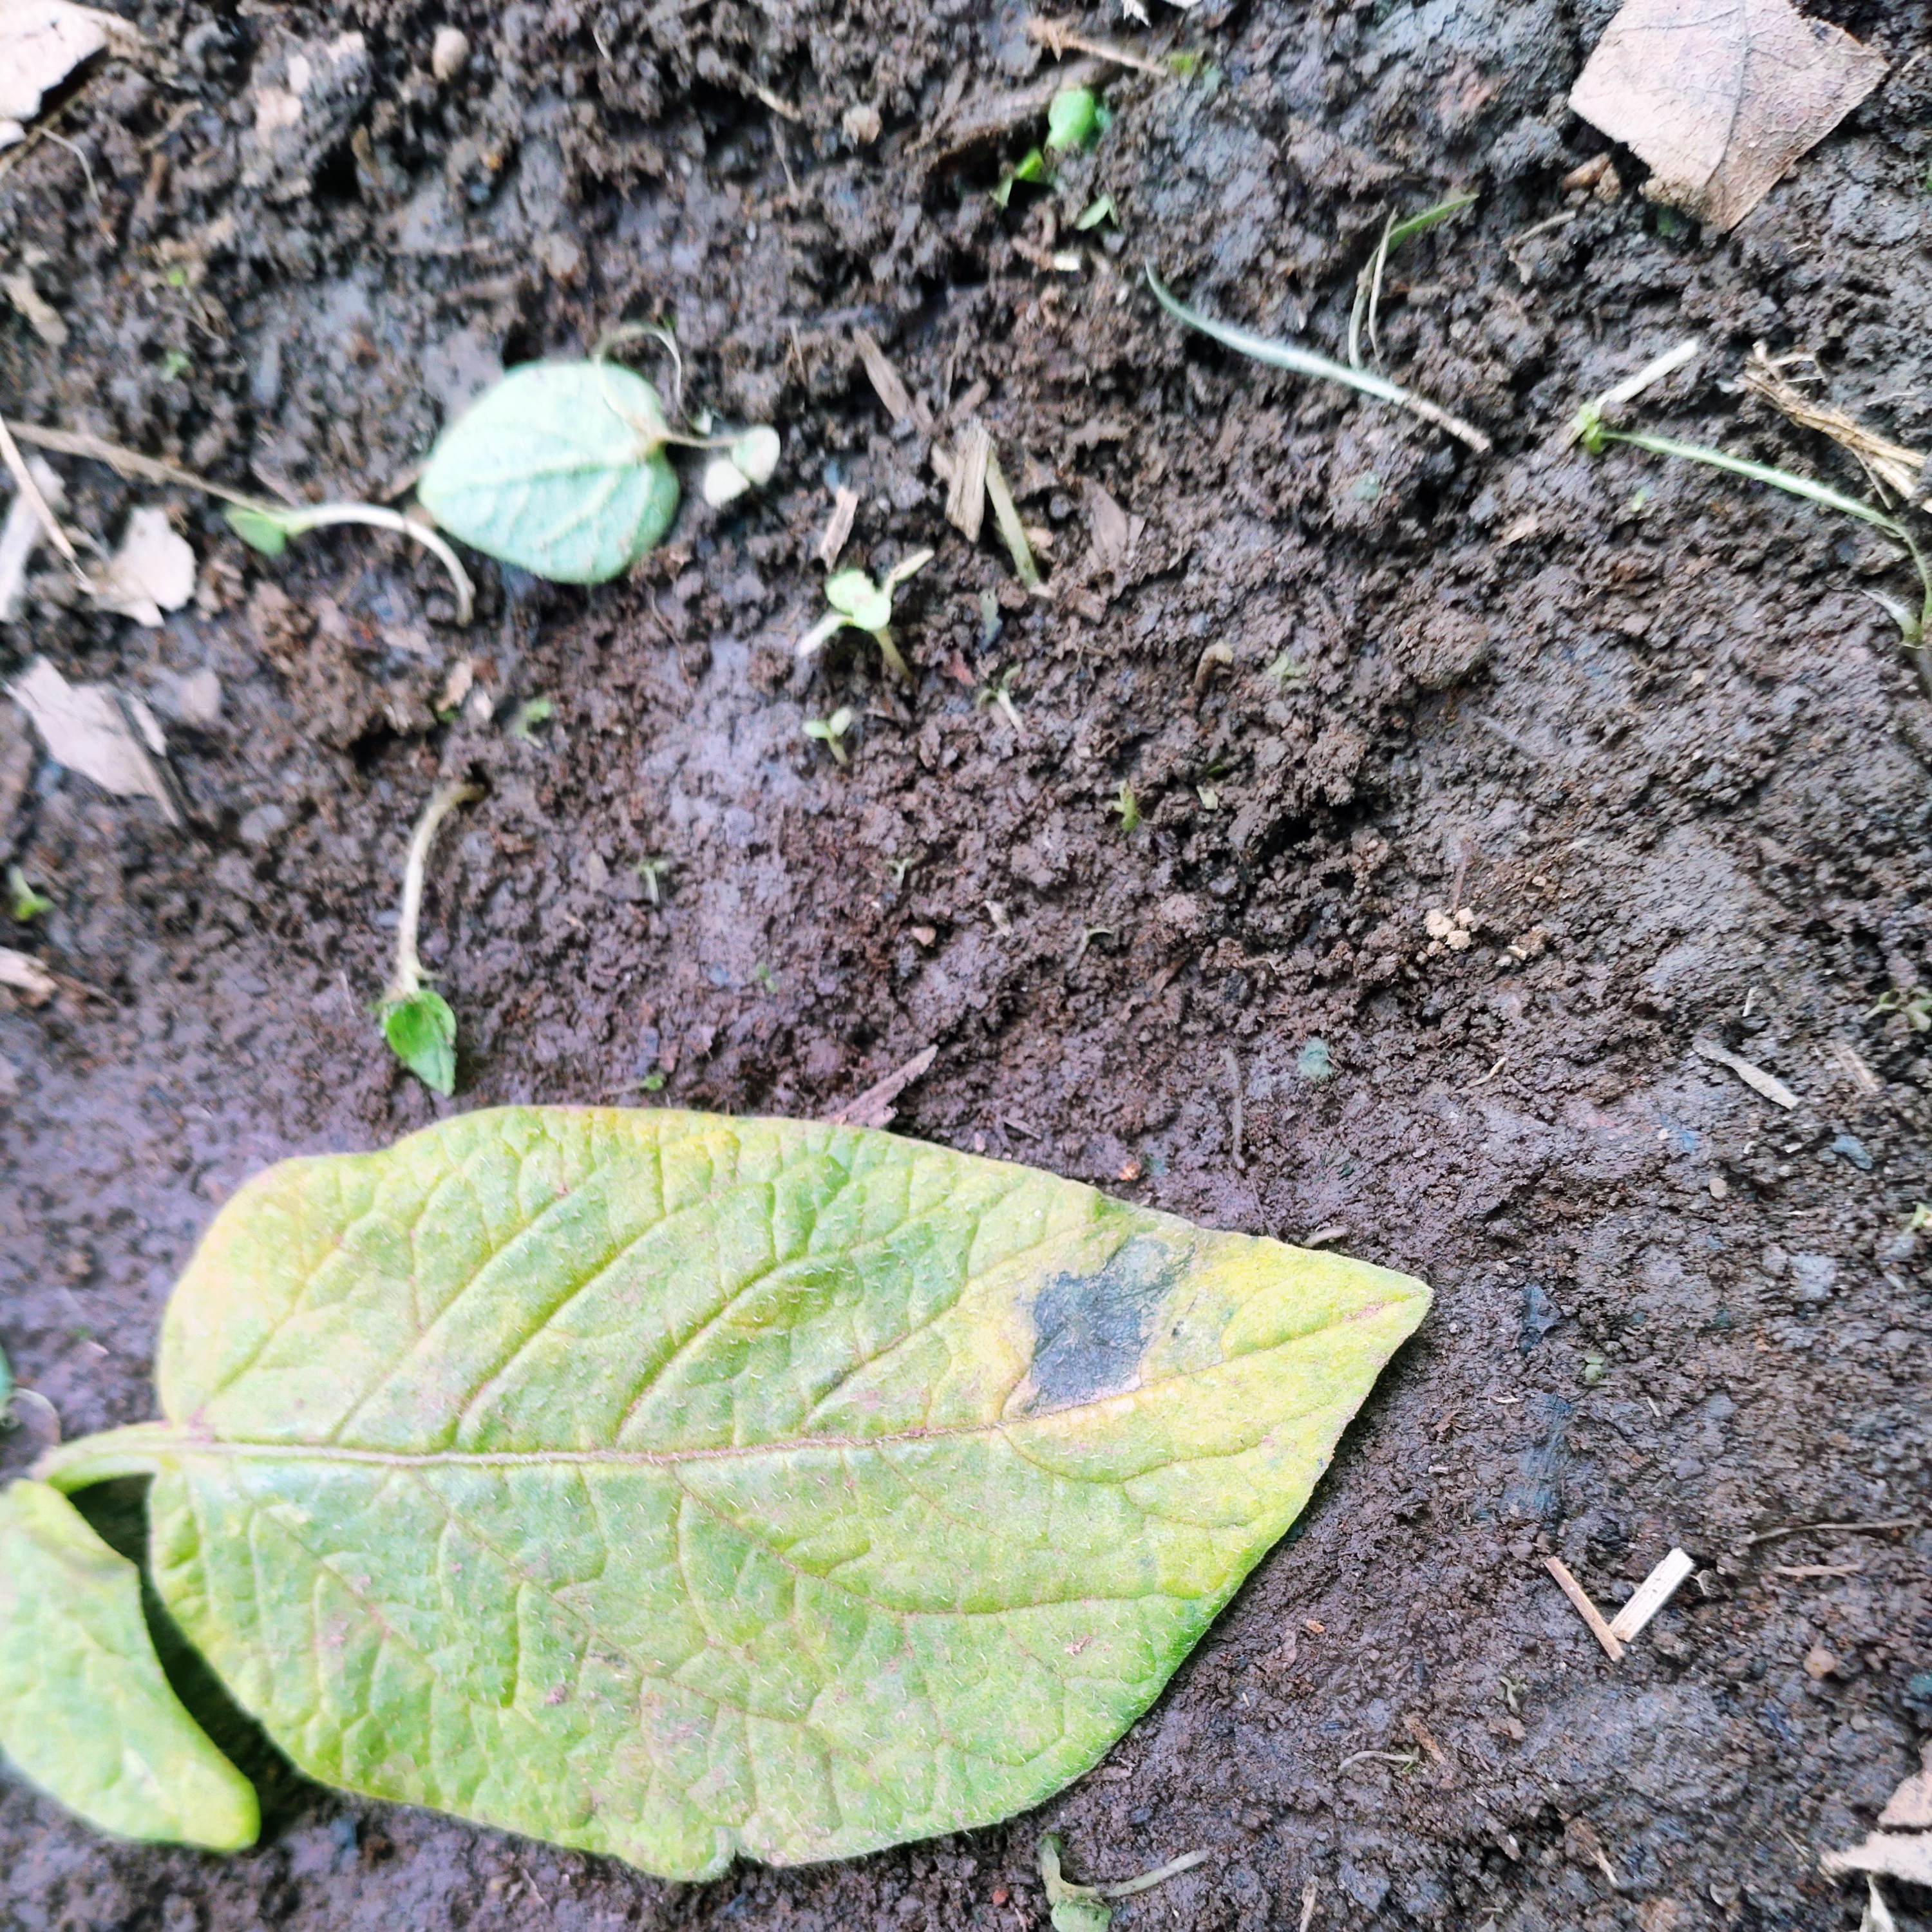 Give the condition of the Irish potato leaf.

late blight
